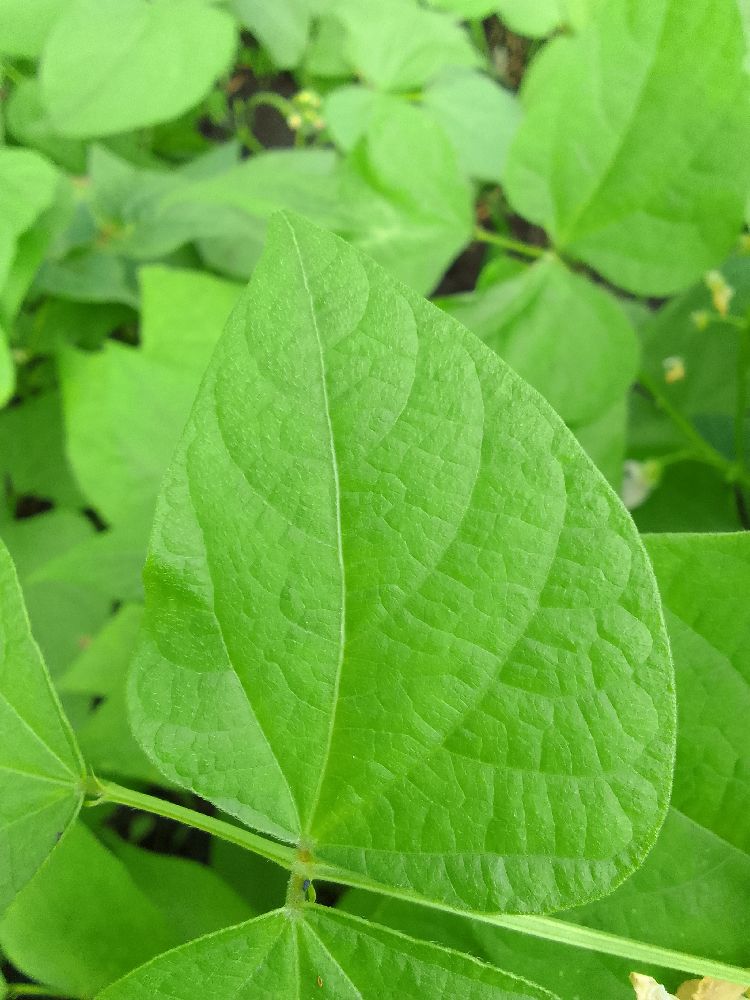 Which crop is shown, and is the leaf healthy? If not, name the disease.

common bean, healthy
